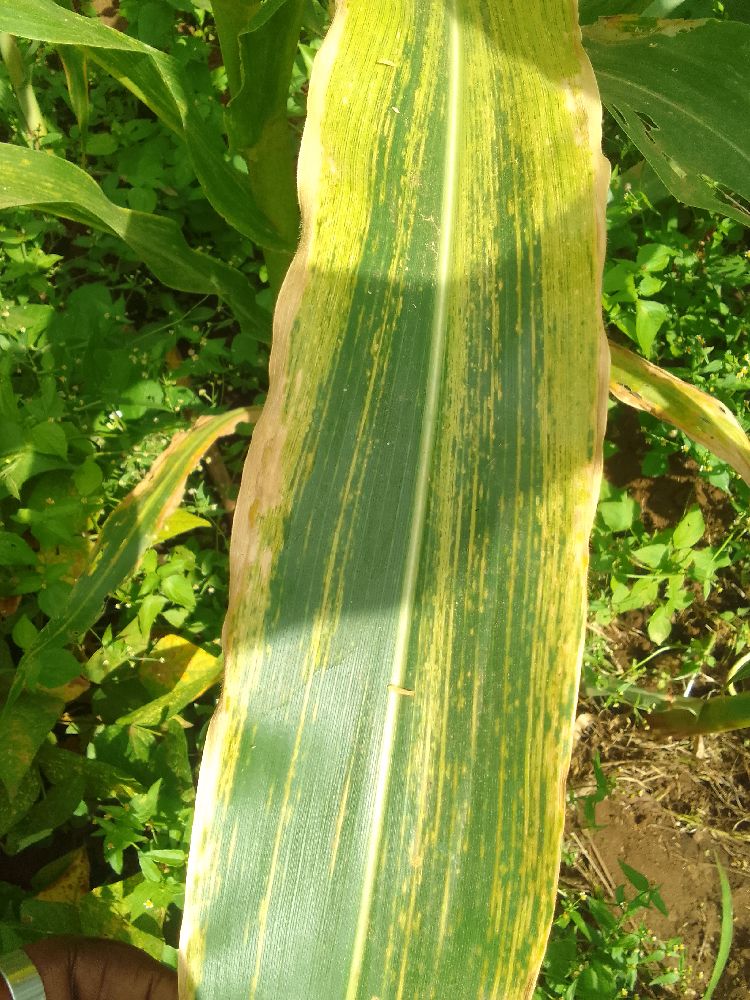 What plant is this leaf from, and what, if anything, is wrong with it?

maize, maize lethal necrosis
